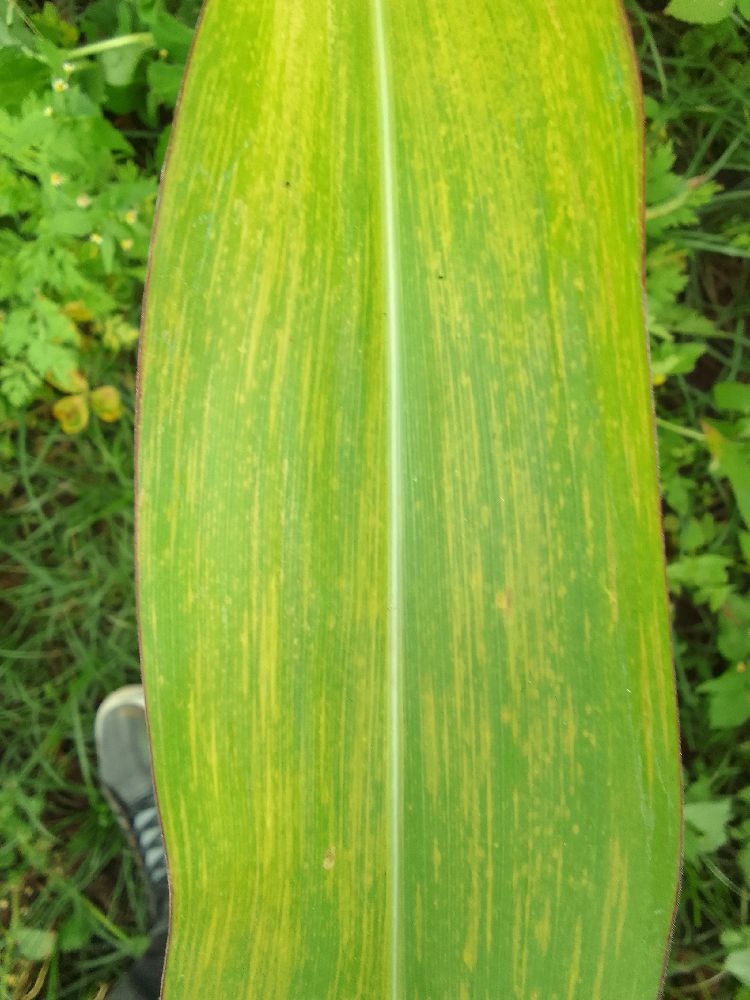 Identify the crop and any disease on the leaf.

maize, maize lethal necrosis
